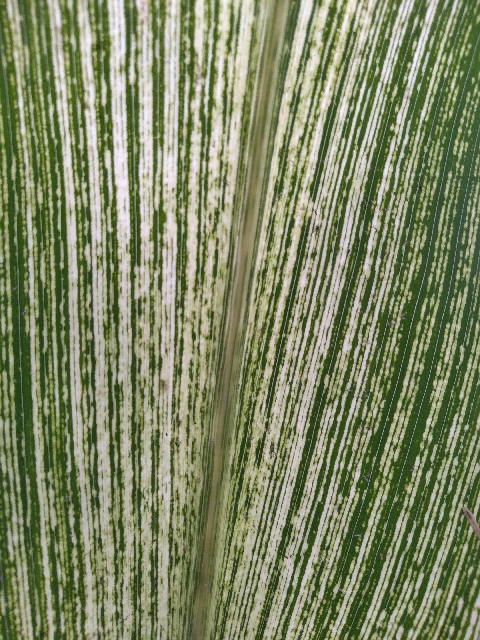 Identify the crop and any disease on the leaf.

maize, maize streak virus
